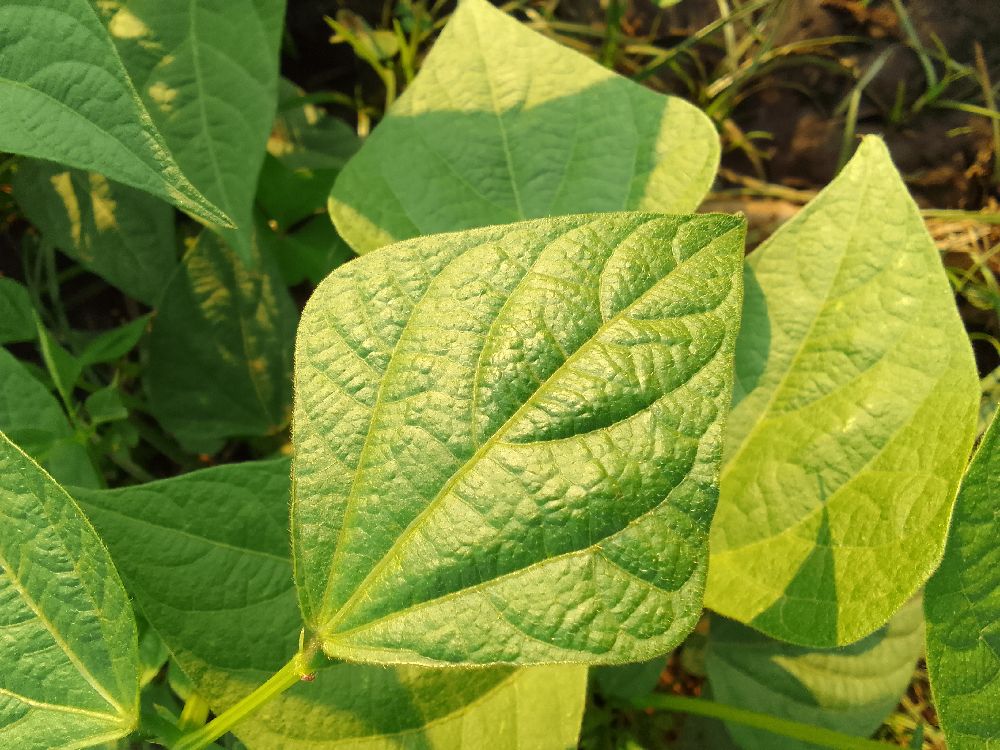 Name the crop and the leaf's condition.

common bean, healthy
